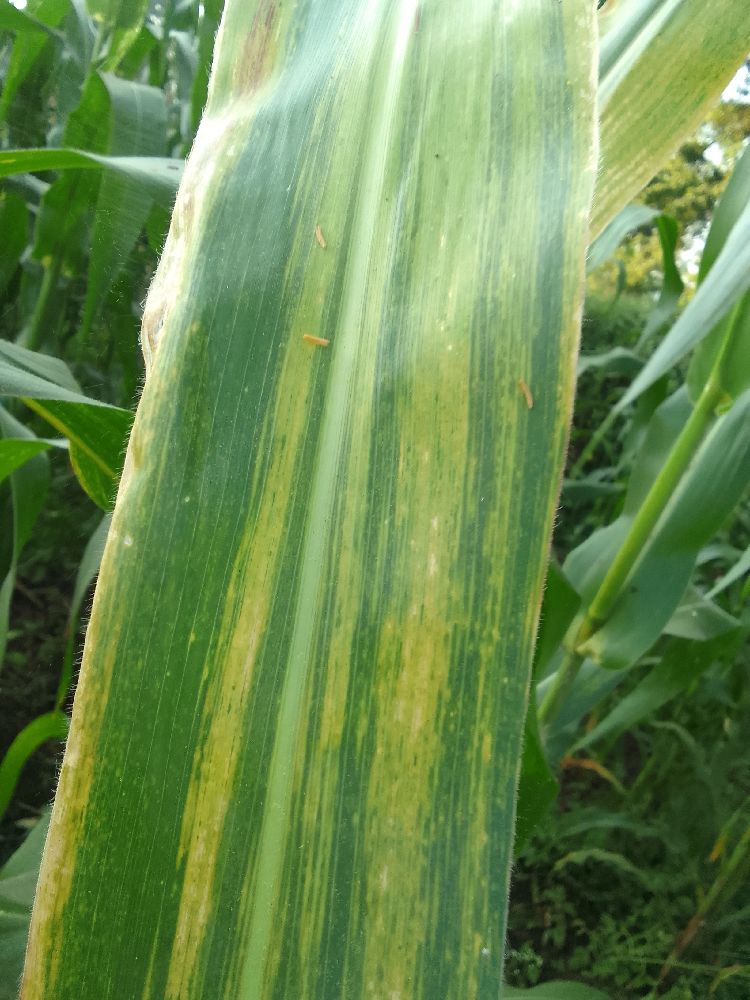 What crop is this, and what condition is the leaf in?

maize, maize lethal necrosis
